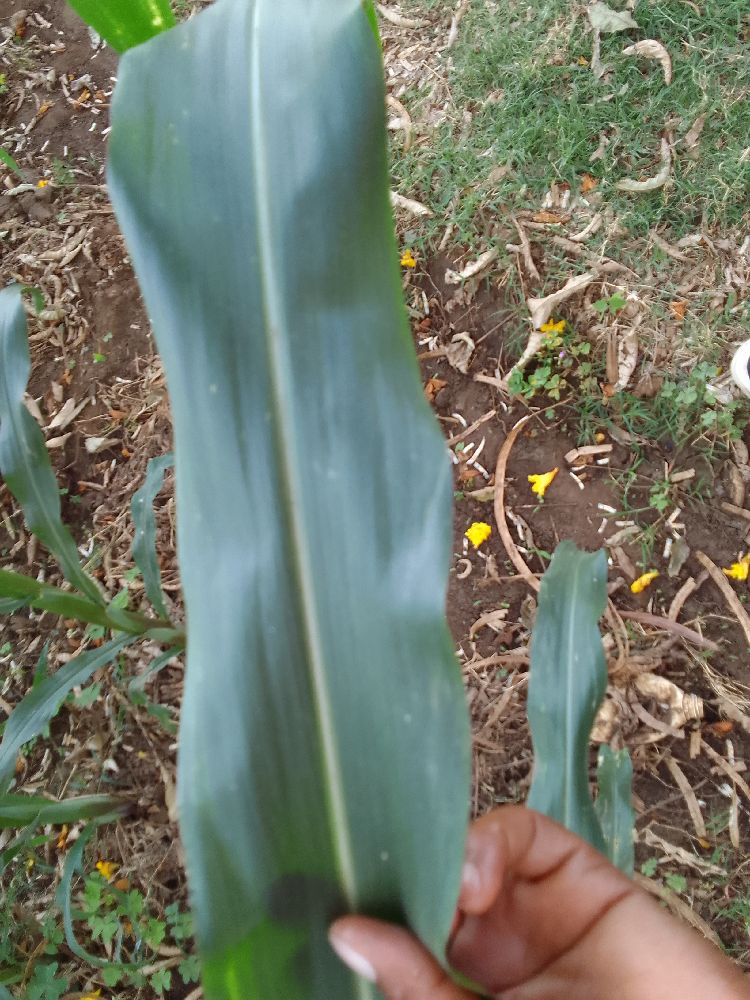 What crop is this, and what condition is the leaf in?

maize, healthy
